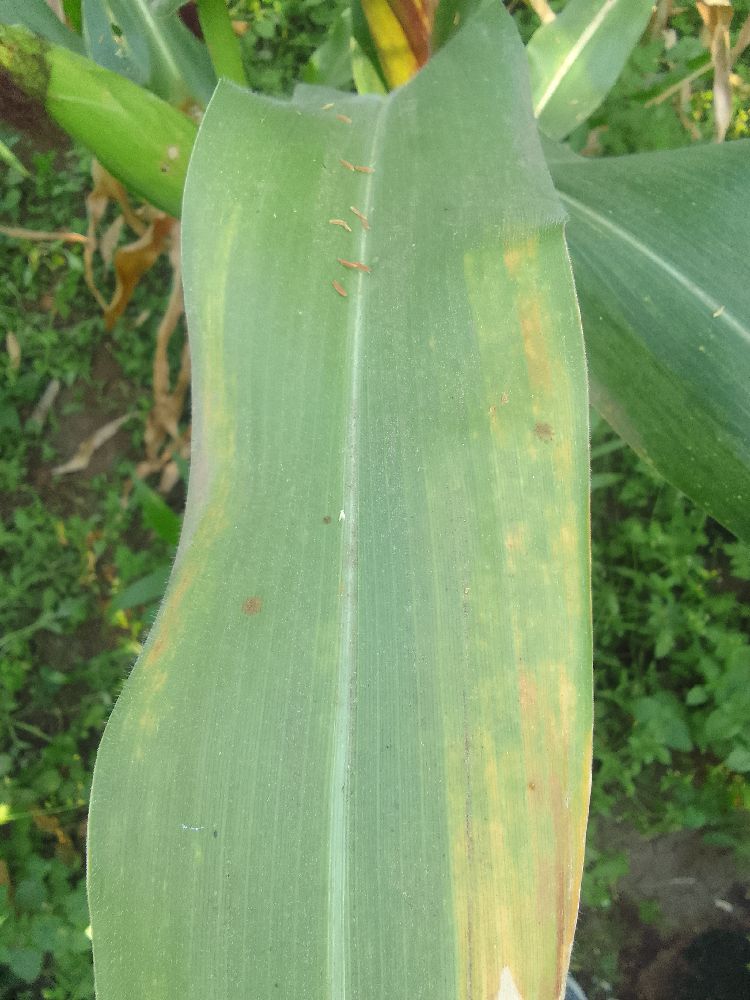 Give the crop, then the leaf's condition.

maize, maize lethal necrosis
